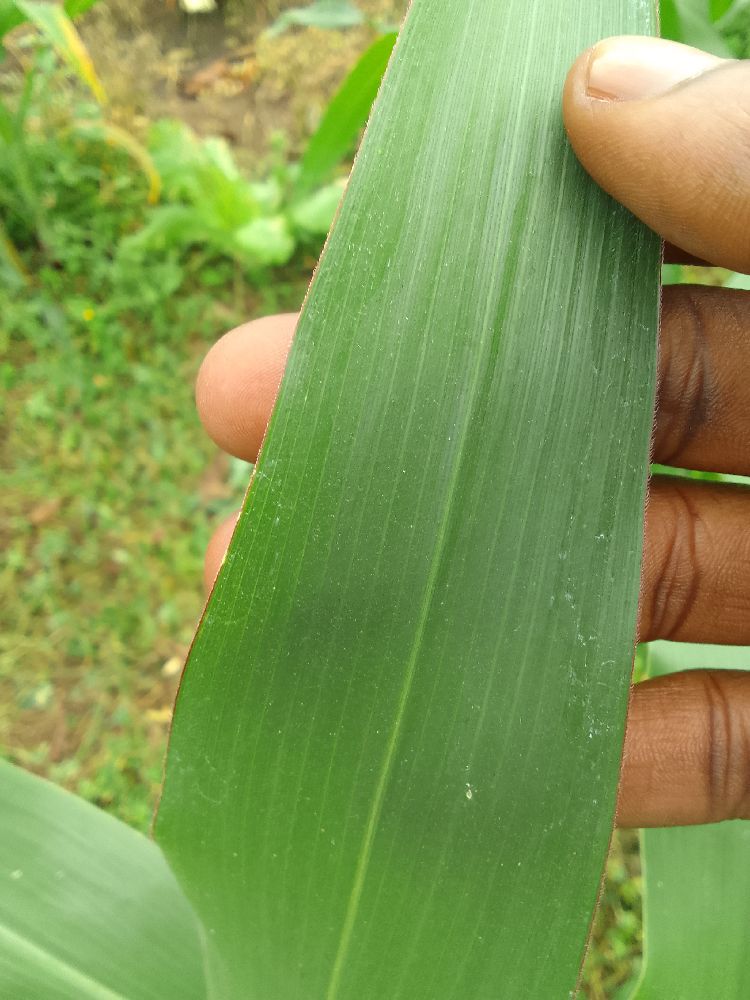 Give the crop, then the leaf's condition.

maize, healthy
